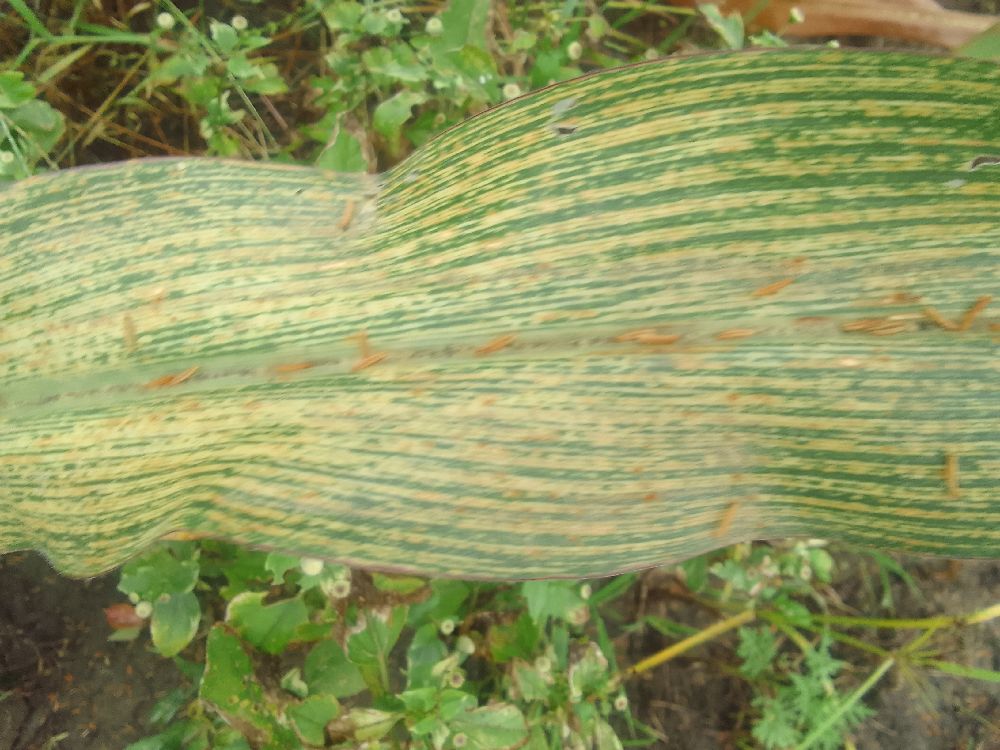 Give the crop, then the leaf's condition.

maize, maize streak virus
